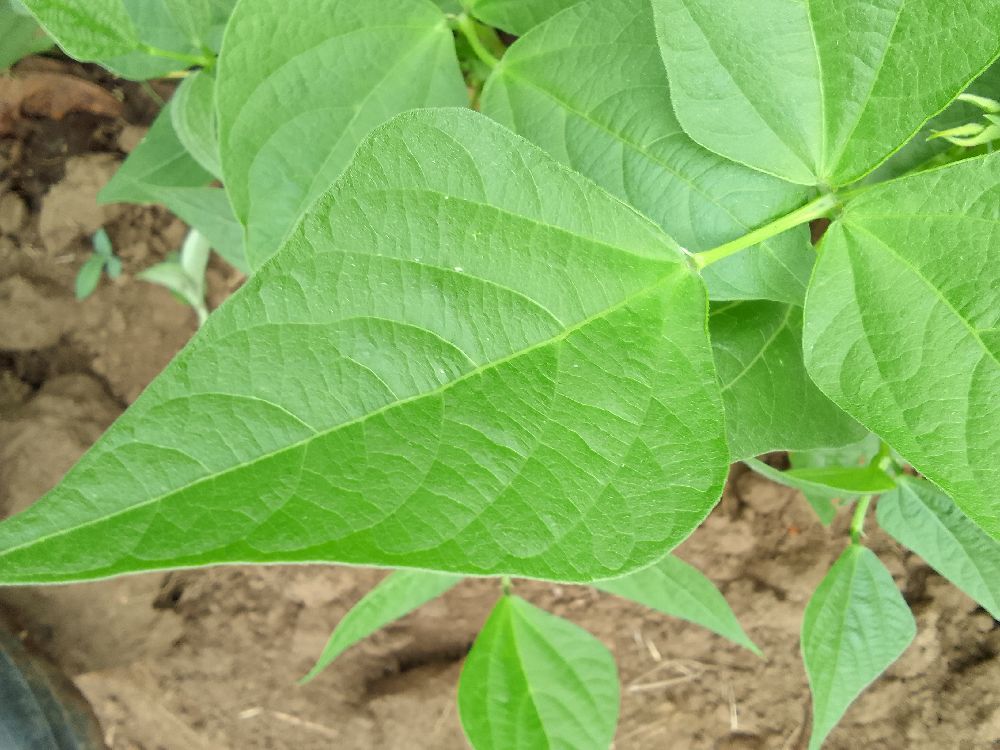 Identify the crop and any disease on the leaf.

common bean, healthy
